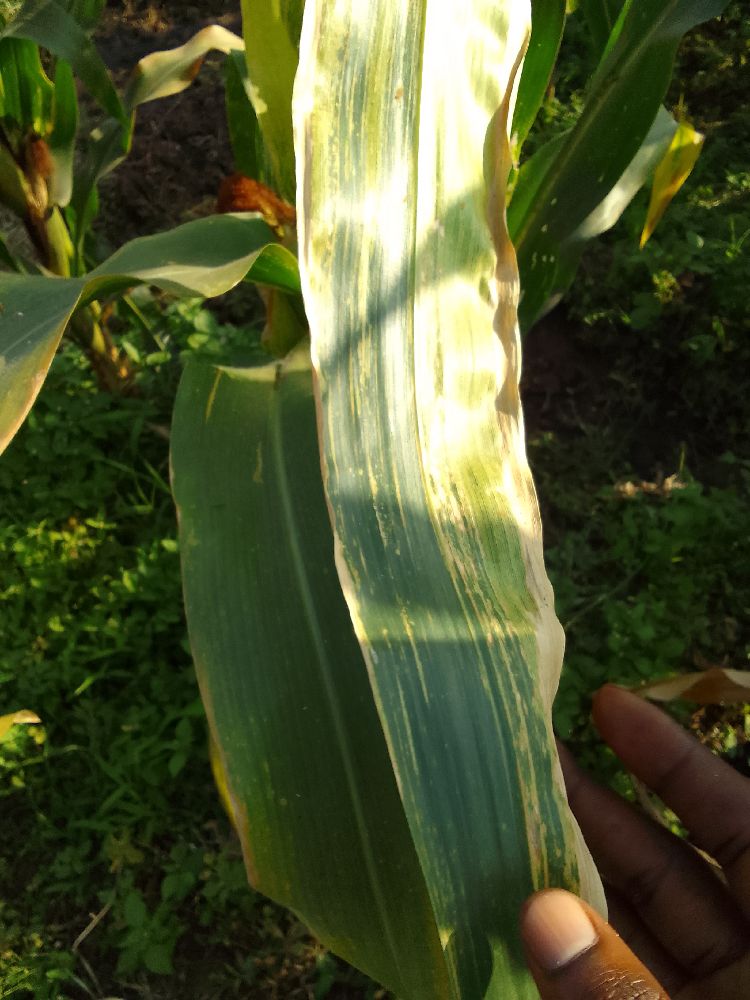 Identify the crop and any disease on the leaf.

maize, maize lethal necrosis
